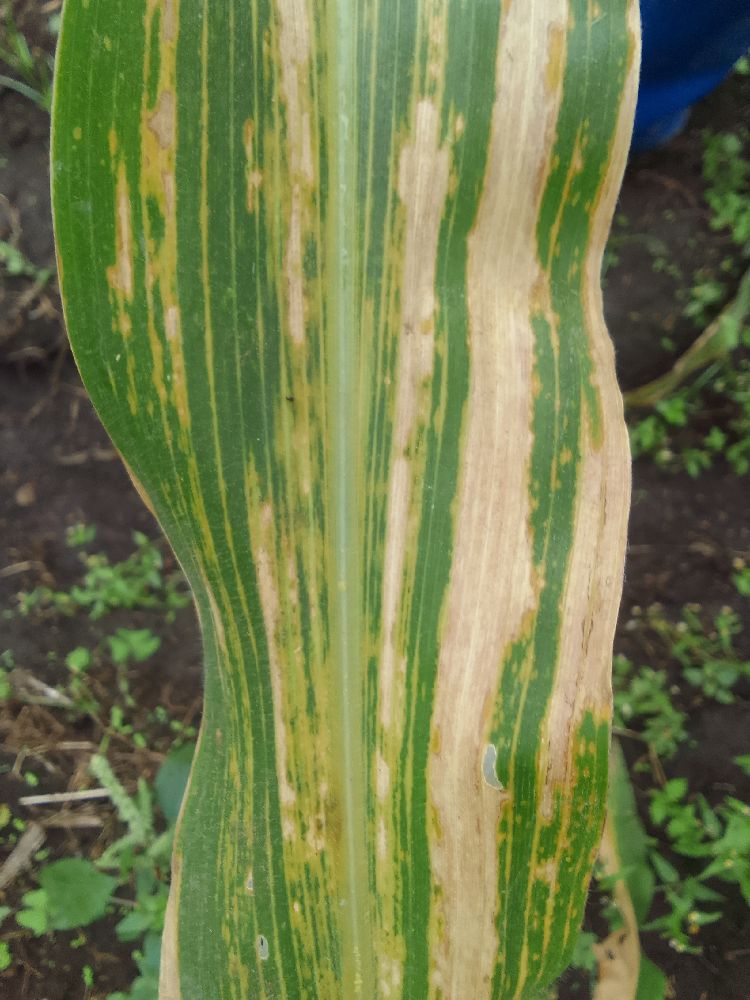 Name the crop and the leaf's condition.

maize, maize lethal necrosis
